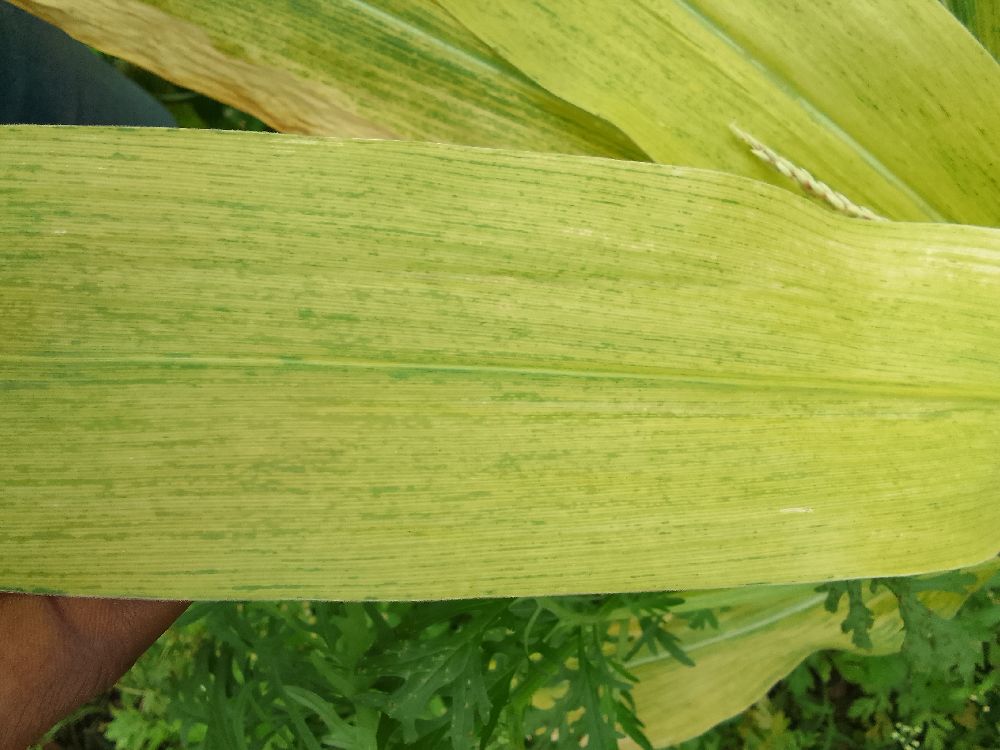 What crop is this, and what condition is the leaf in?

maize, maize lethal necrosis
